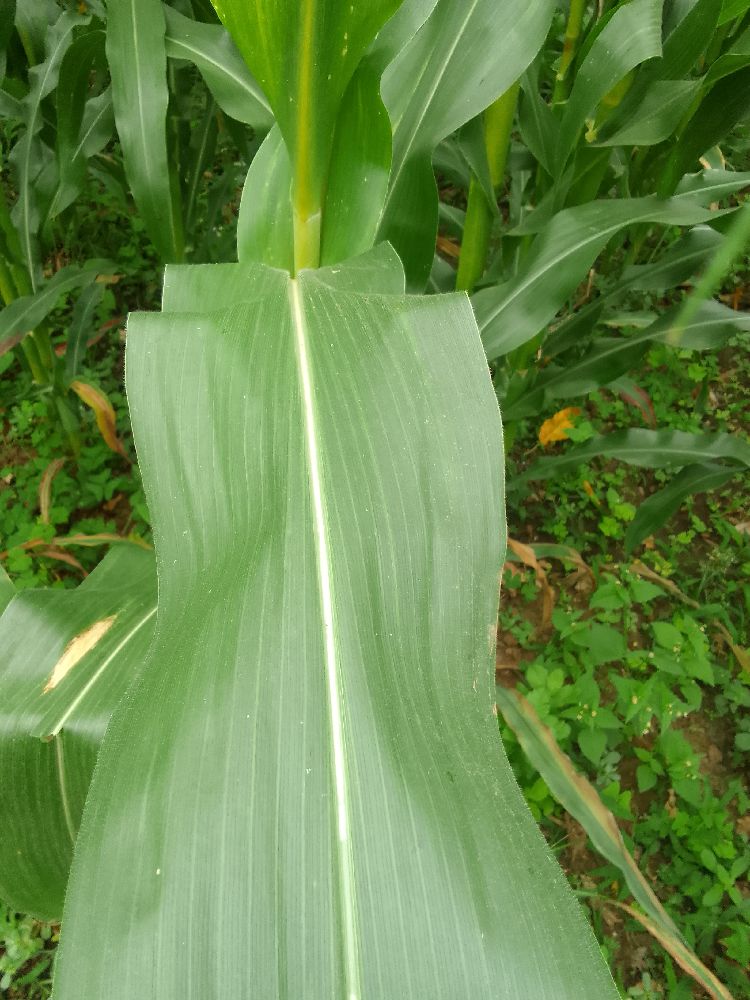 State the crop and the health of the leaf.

maize, healthy
